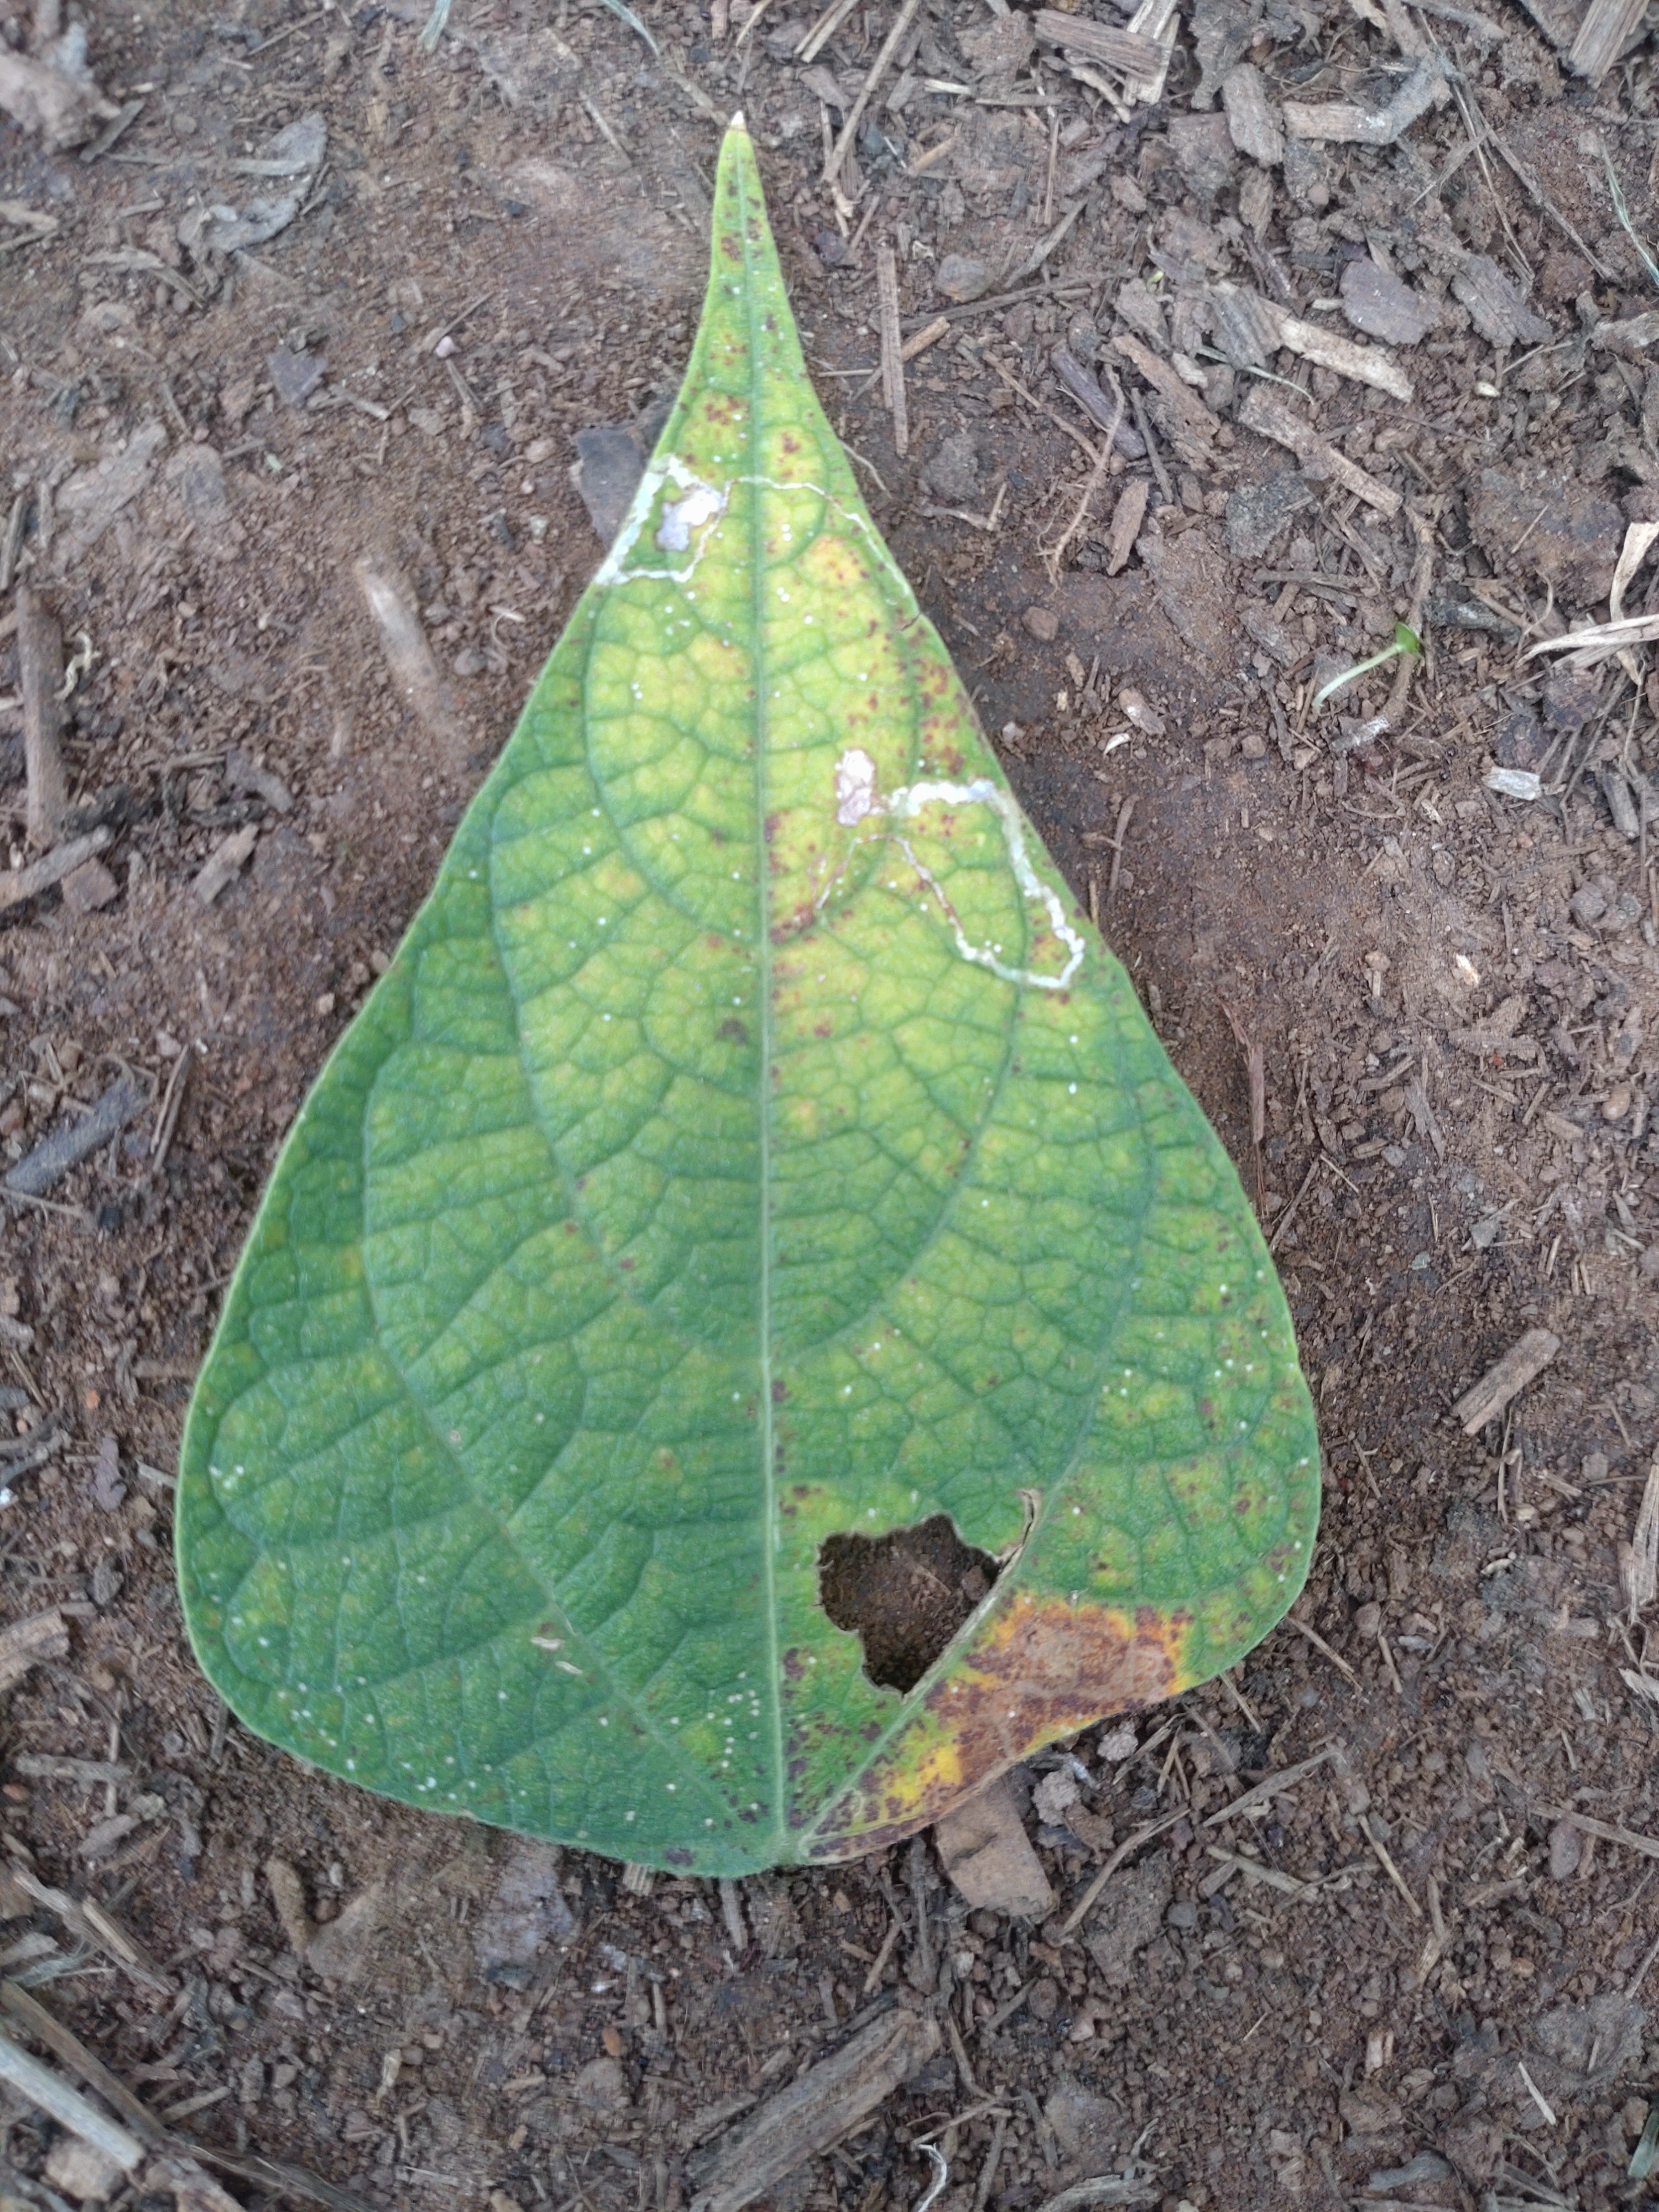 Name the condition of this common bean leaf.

rust
